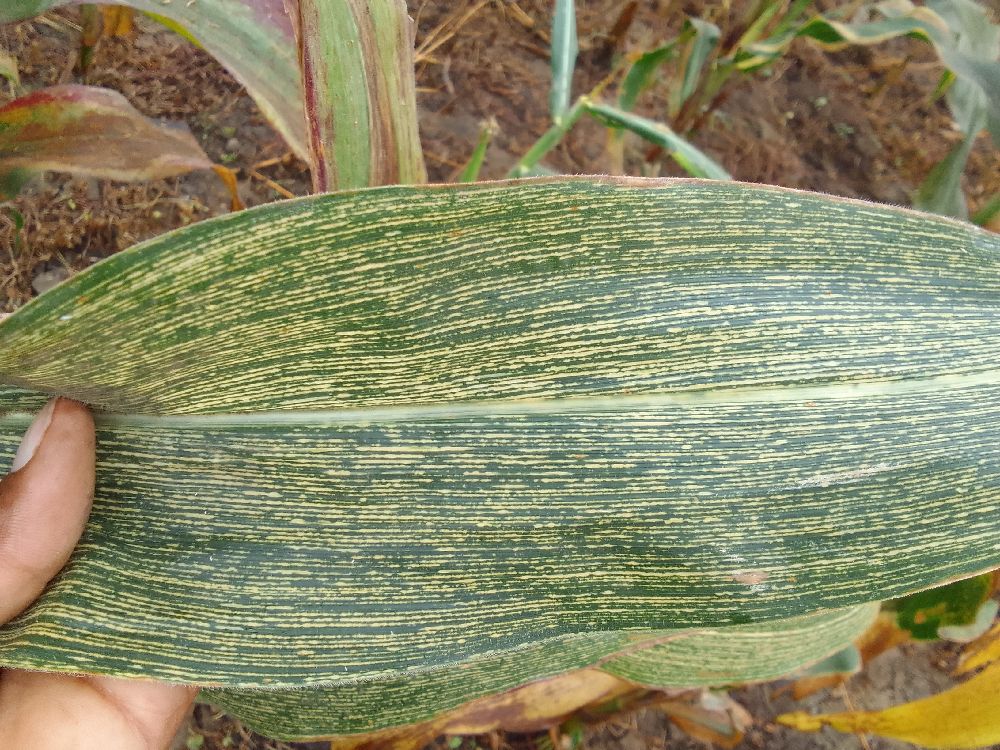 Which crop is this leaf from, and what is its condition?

maize, maize streak virus
